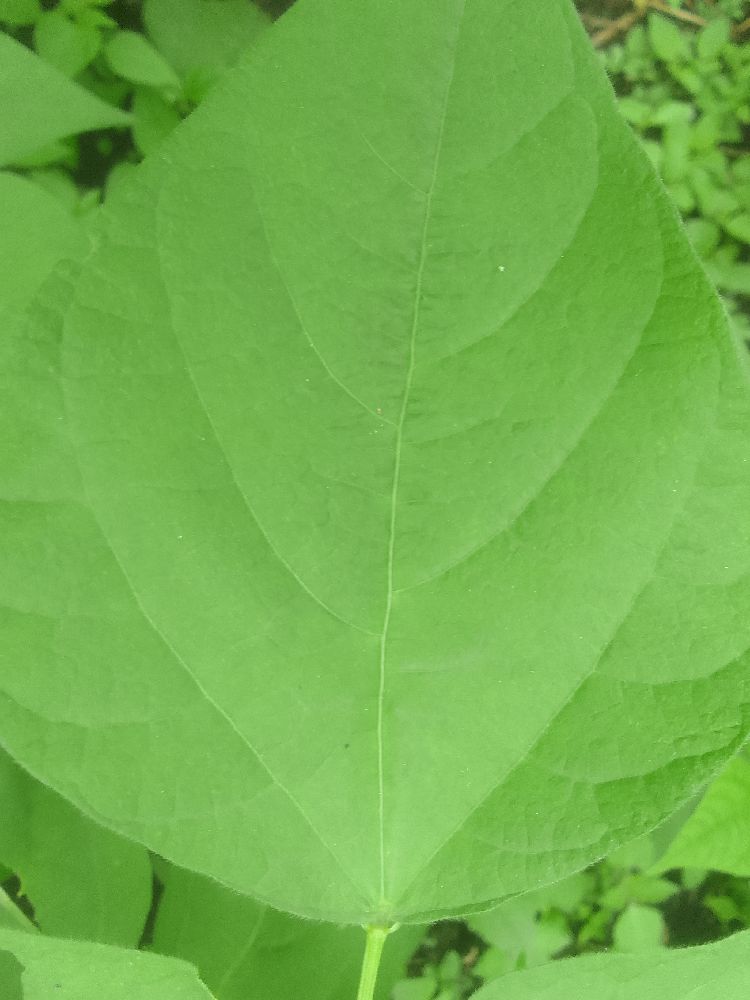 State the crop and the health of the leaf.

common bean, healthy
